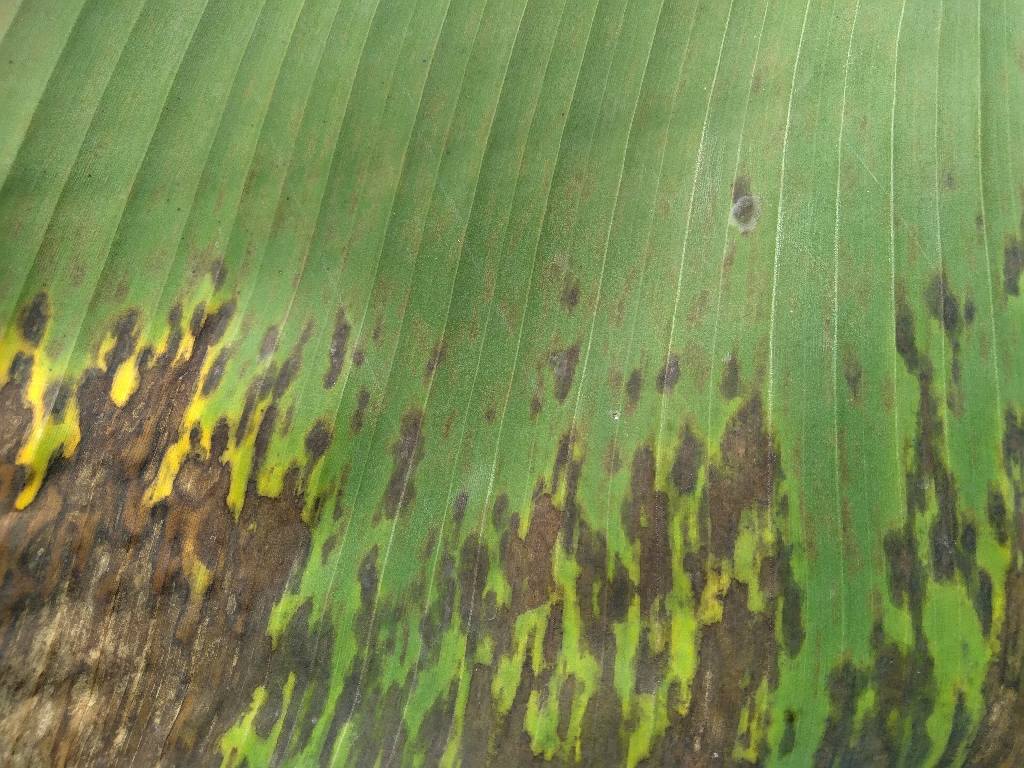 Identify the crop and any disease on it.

banana, black sigatoka
